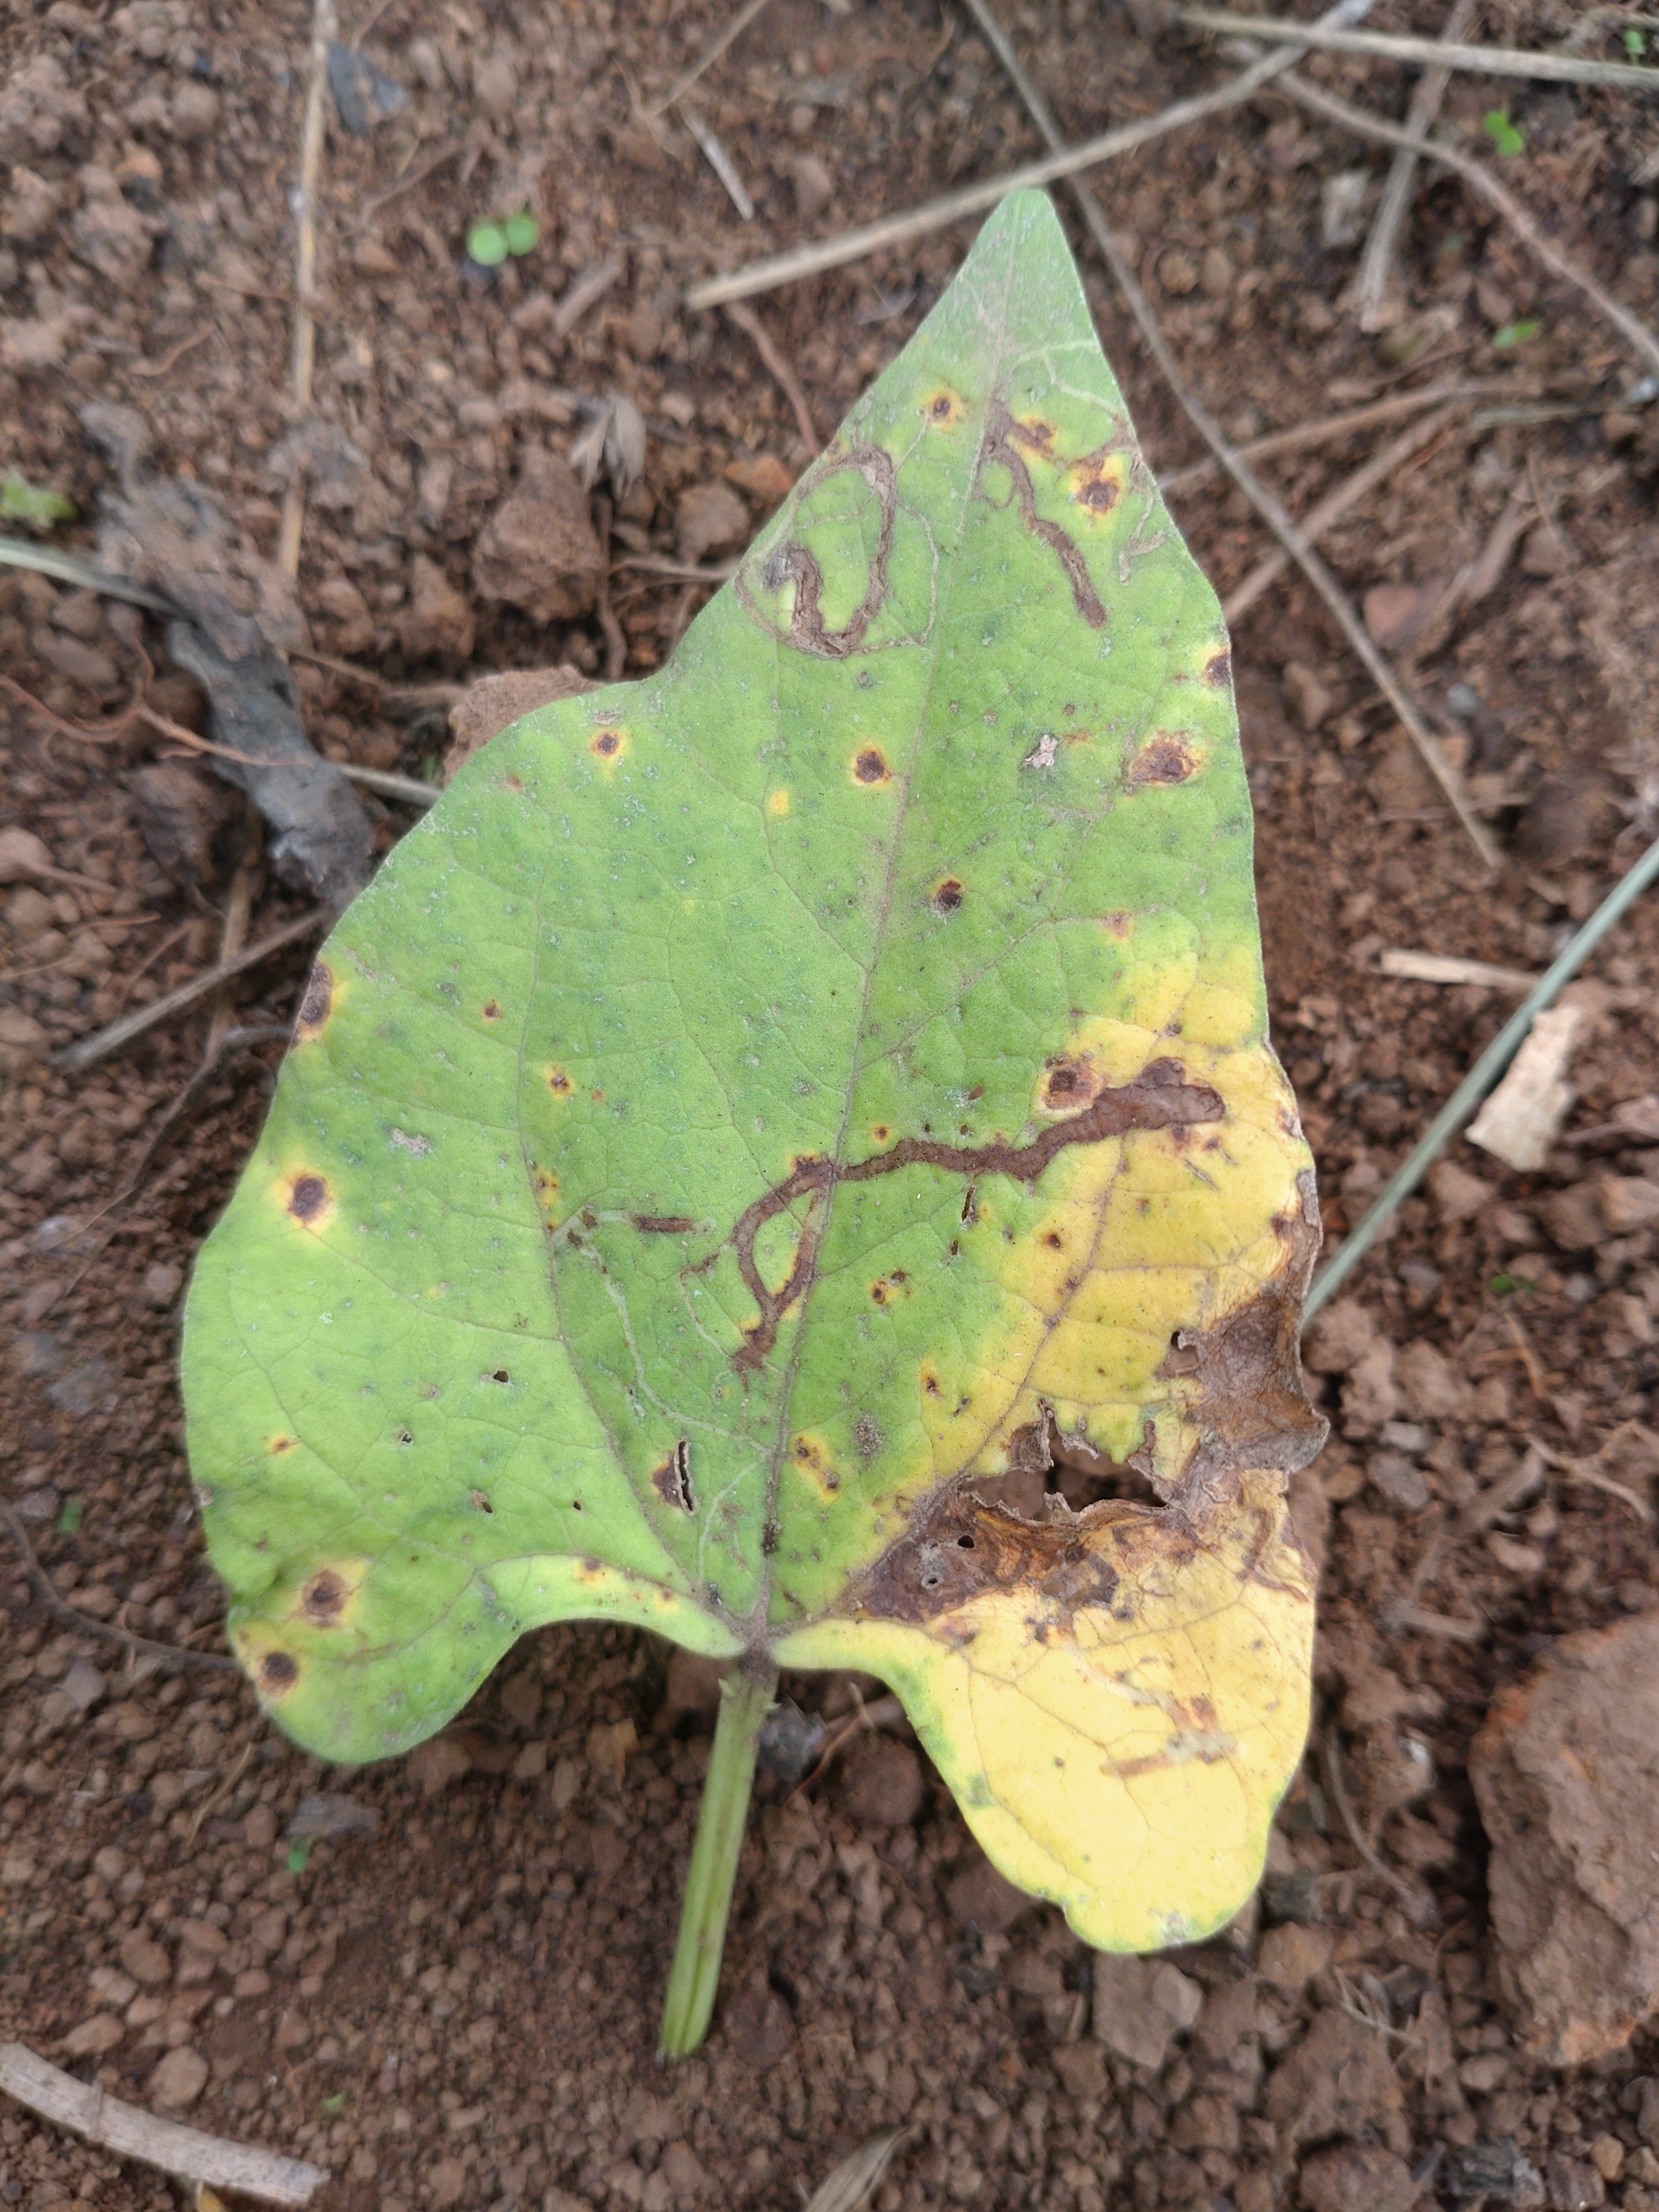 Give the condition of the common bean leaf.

rust
